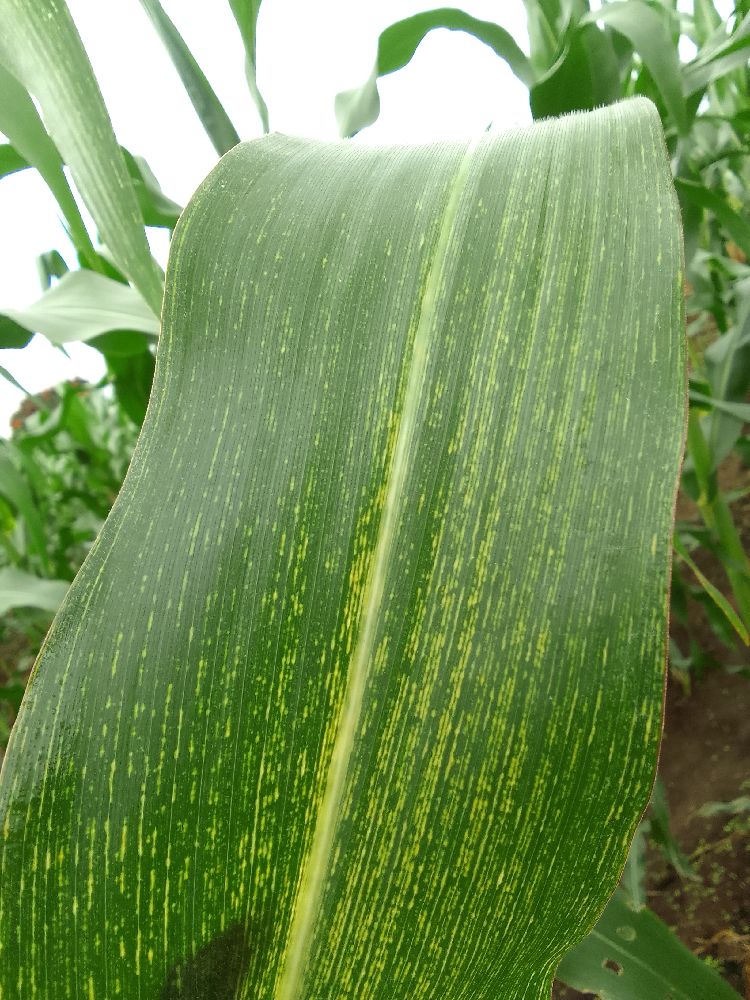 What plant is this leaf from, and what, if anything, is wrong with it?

maize, maize streak virus
